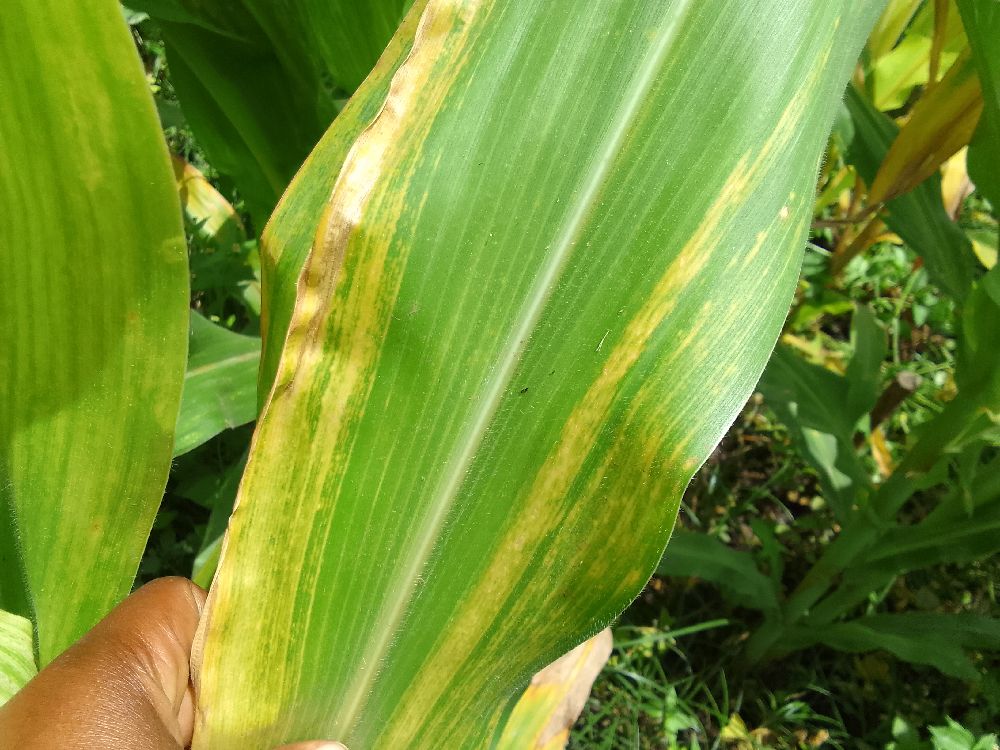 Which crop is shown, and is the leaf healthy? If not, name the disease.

maize, maize lethal necrosis
